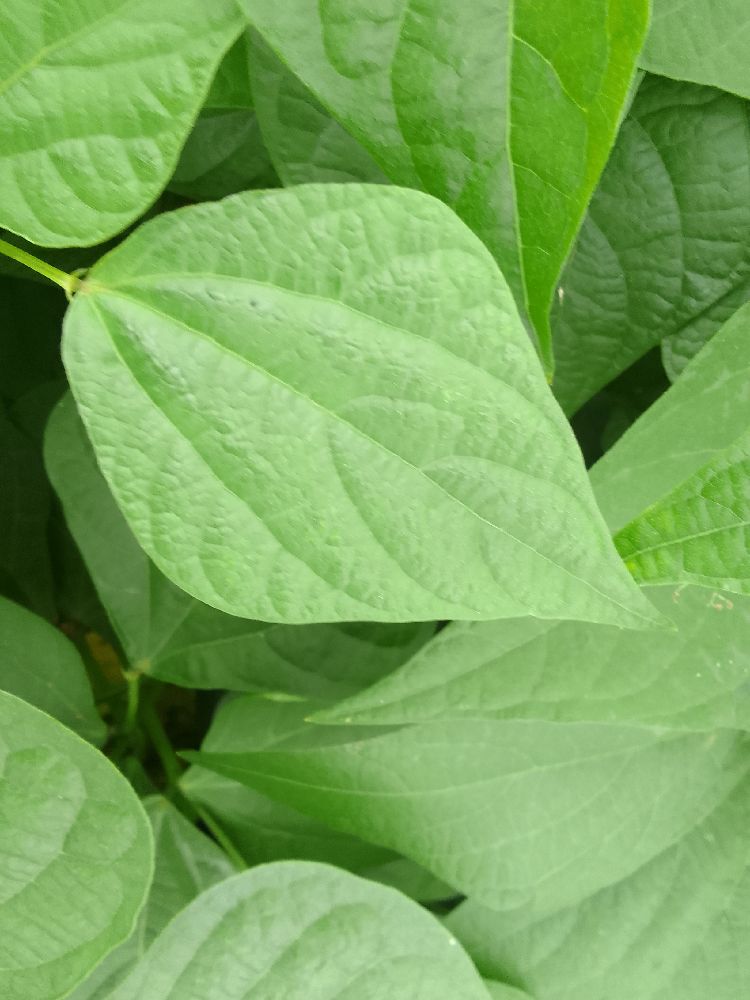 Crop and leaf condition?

common bean, healthy
